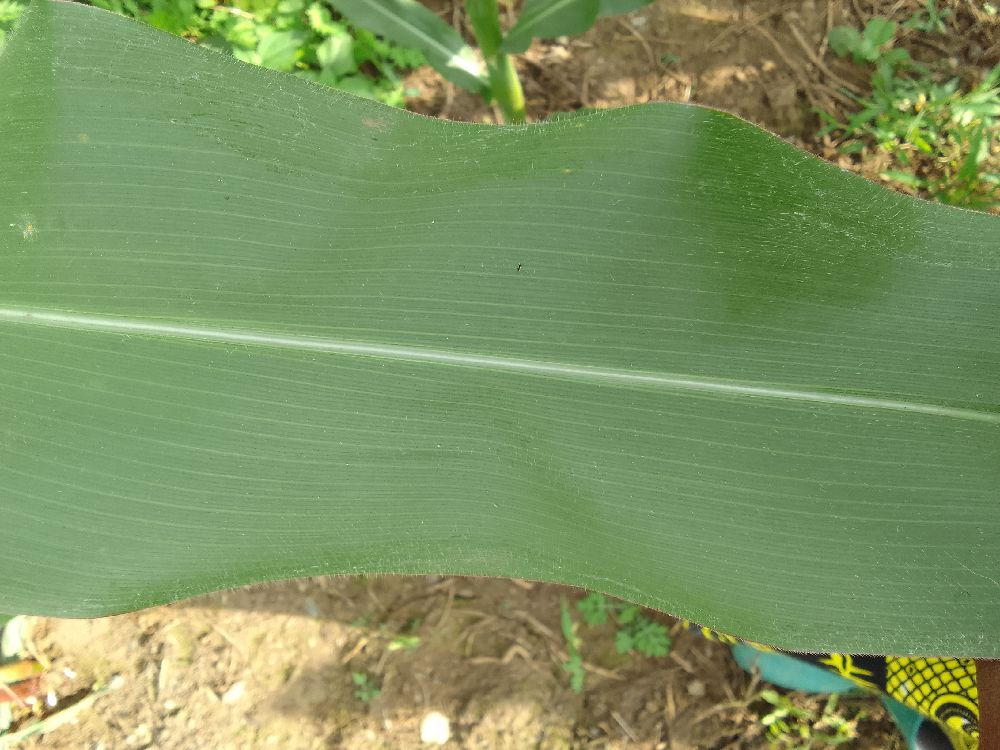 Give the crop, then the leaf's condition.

maize, healthy
